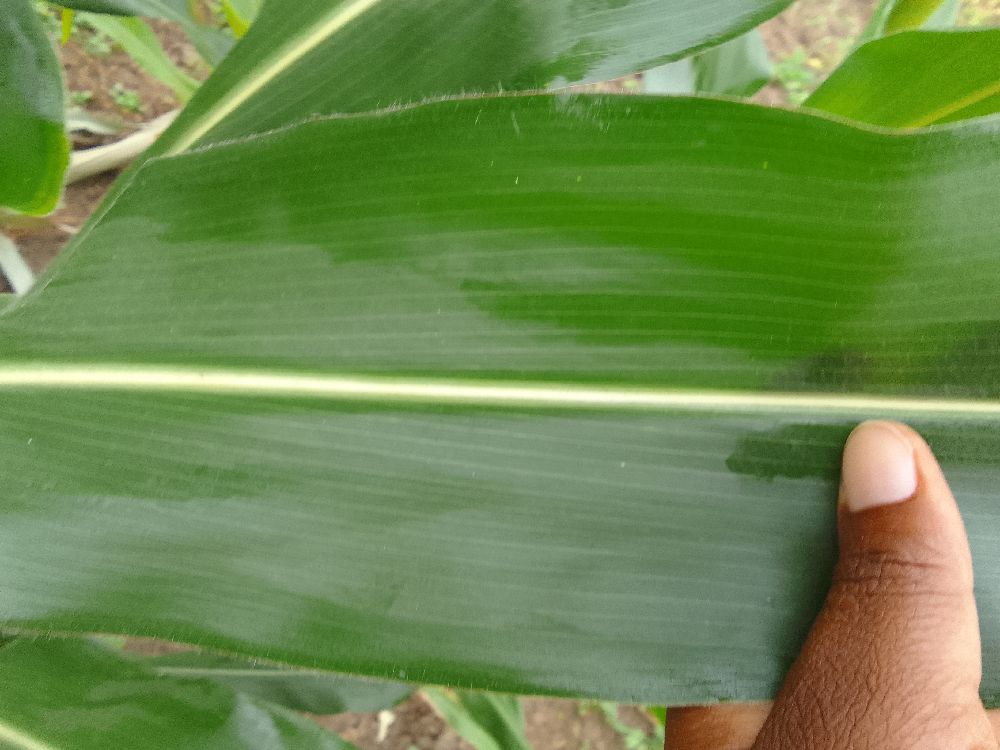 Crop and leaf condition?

maize, healthy
